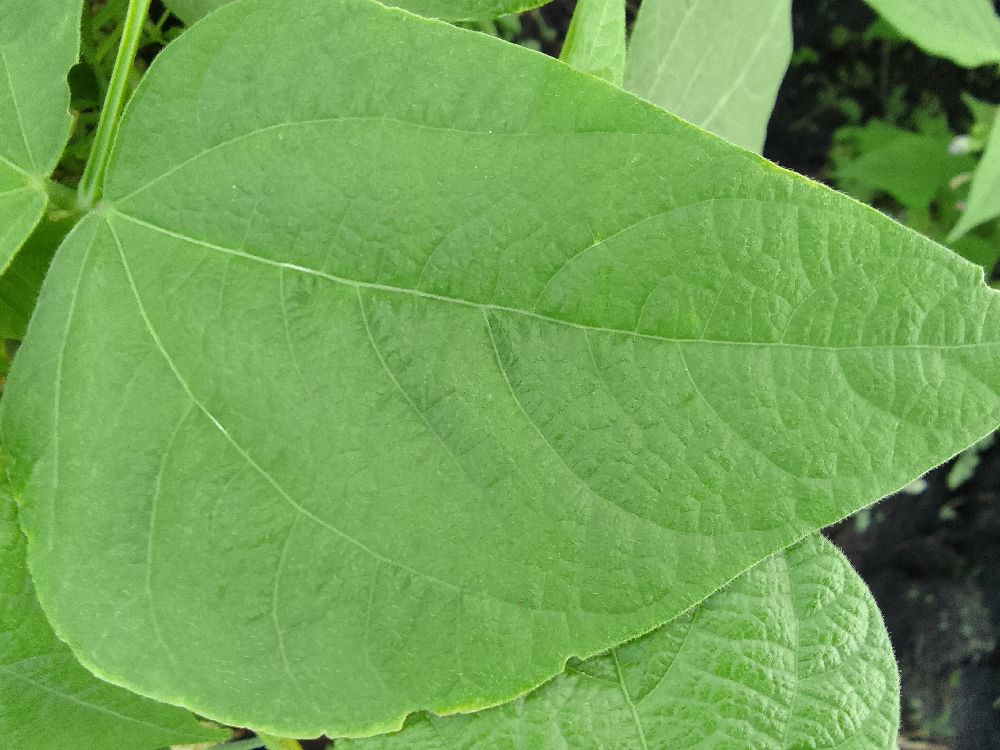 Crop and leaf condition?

common bean, healthy
